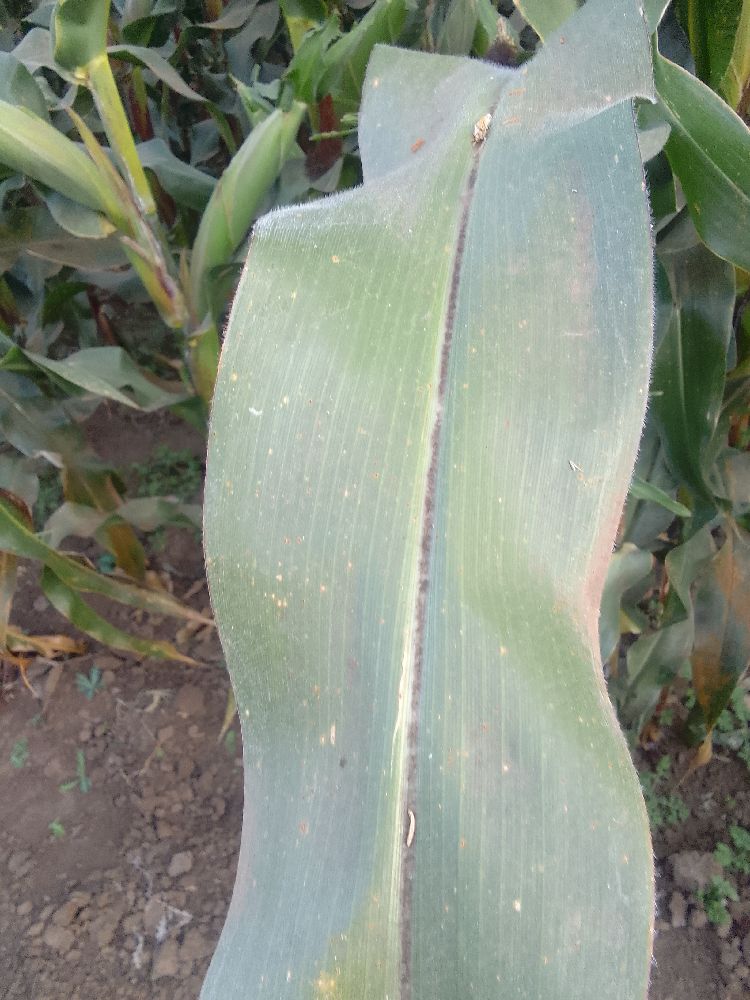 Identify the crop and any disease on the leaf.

maize, healthy
